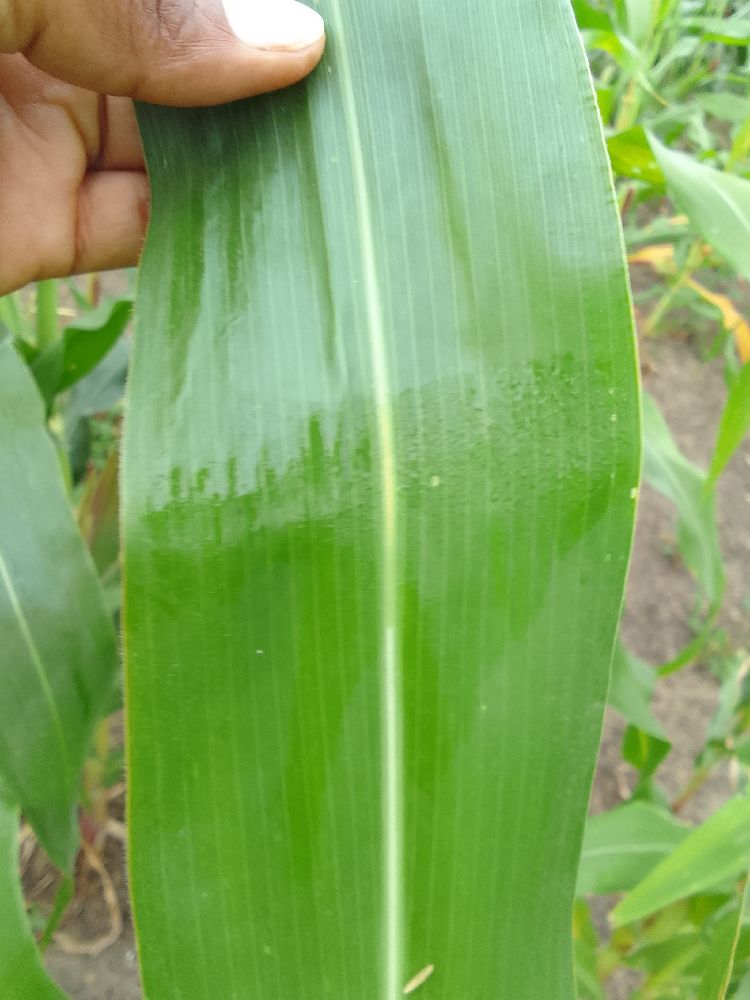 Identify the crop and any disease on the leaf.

maize, healthy
